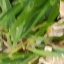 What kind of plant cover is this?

grass
